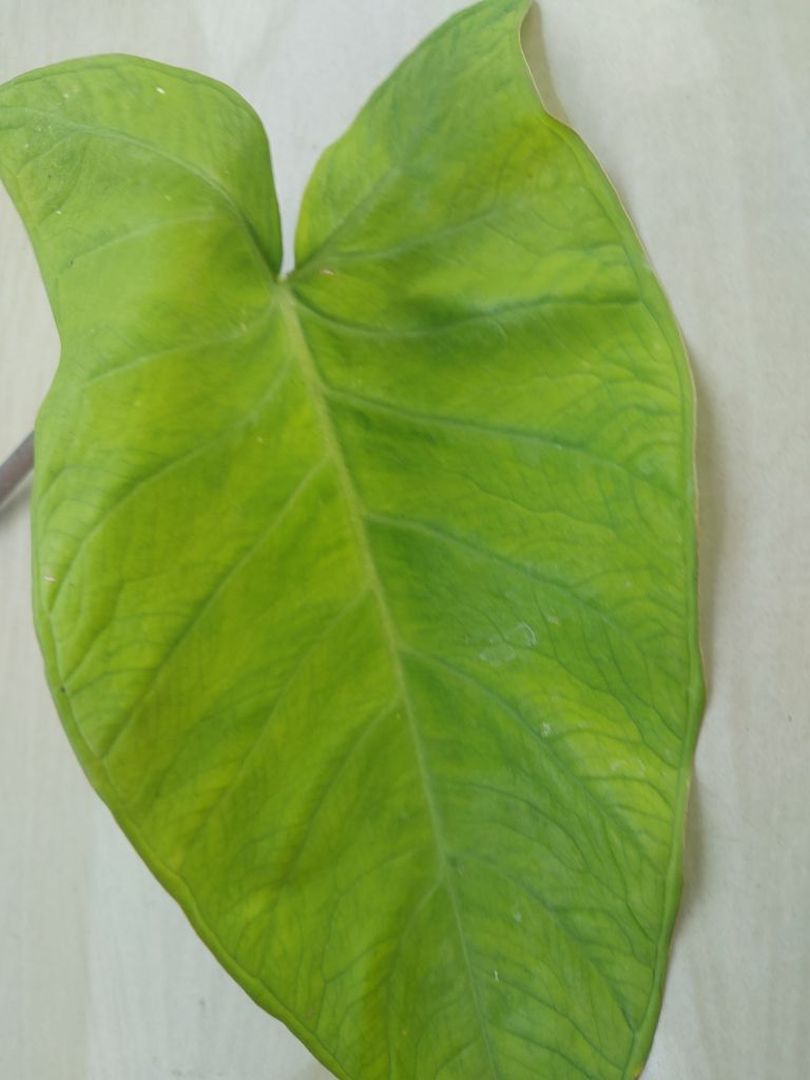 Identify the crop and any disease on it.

taro, mosaic
